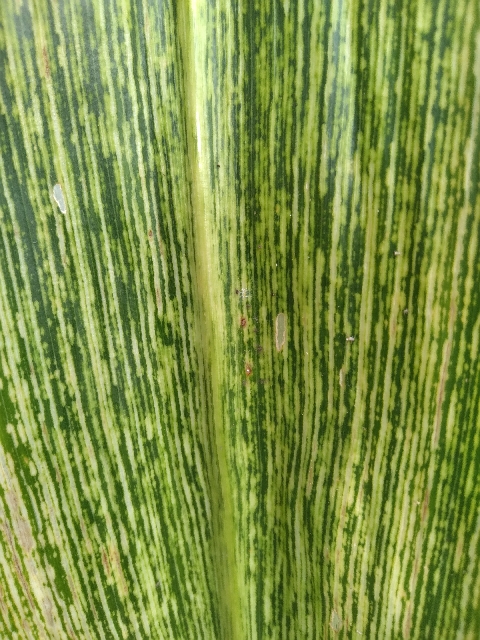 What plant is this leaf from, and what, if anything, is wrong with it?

maize, maize streak virus
